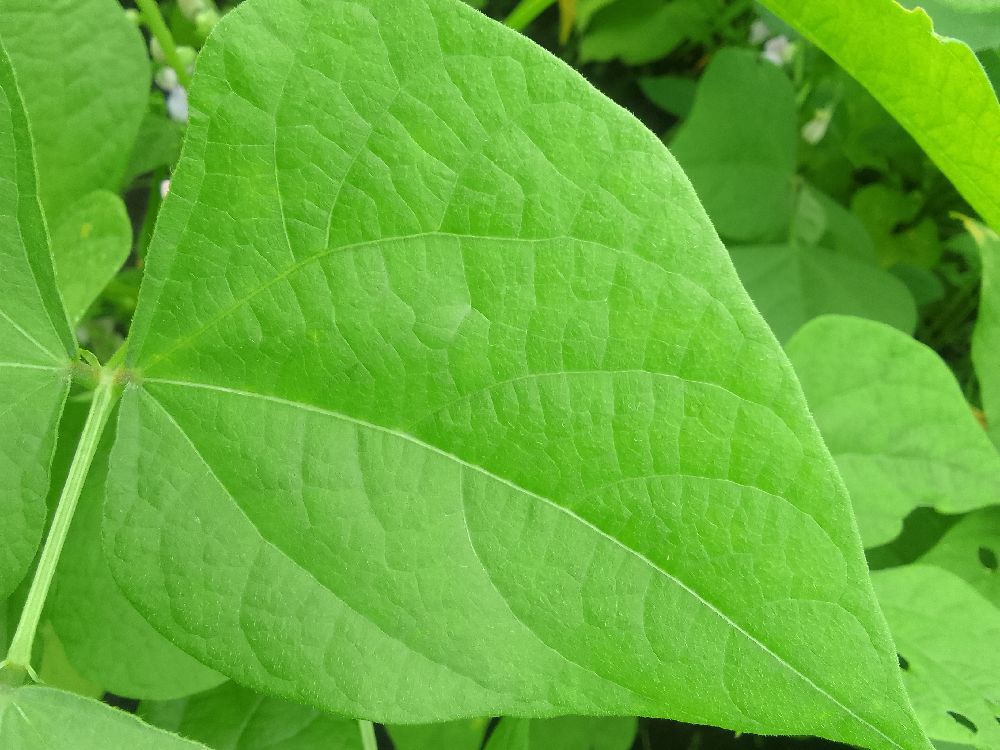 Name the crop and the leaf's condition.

common bean, healthy
